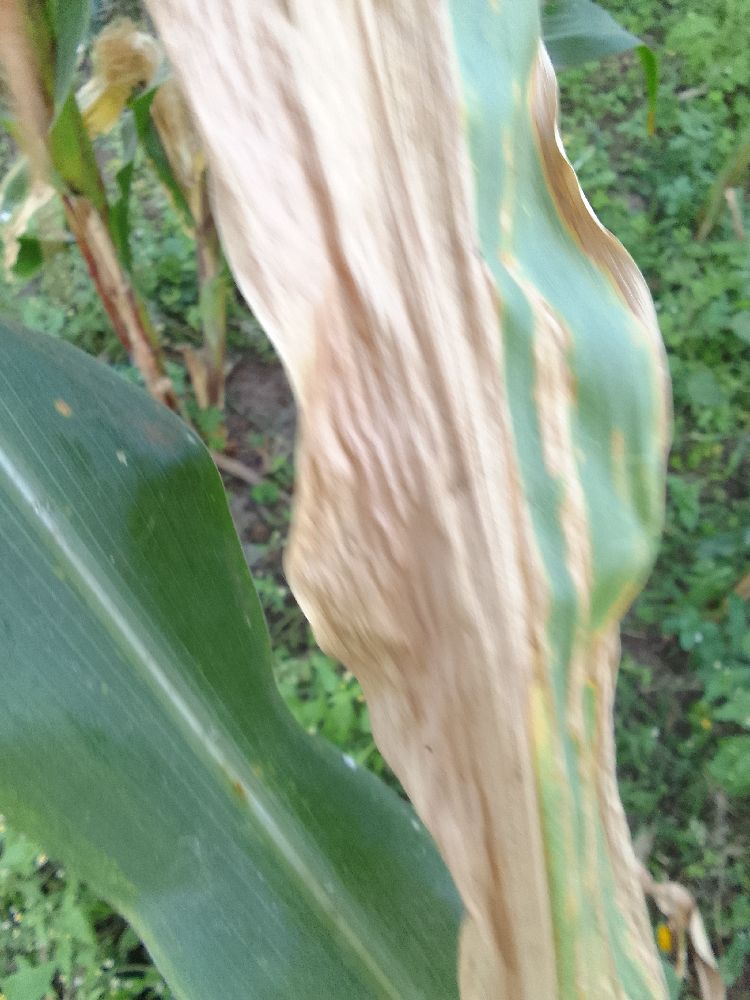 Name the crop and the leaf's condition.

maize, maize lethal necrosis
